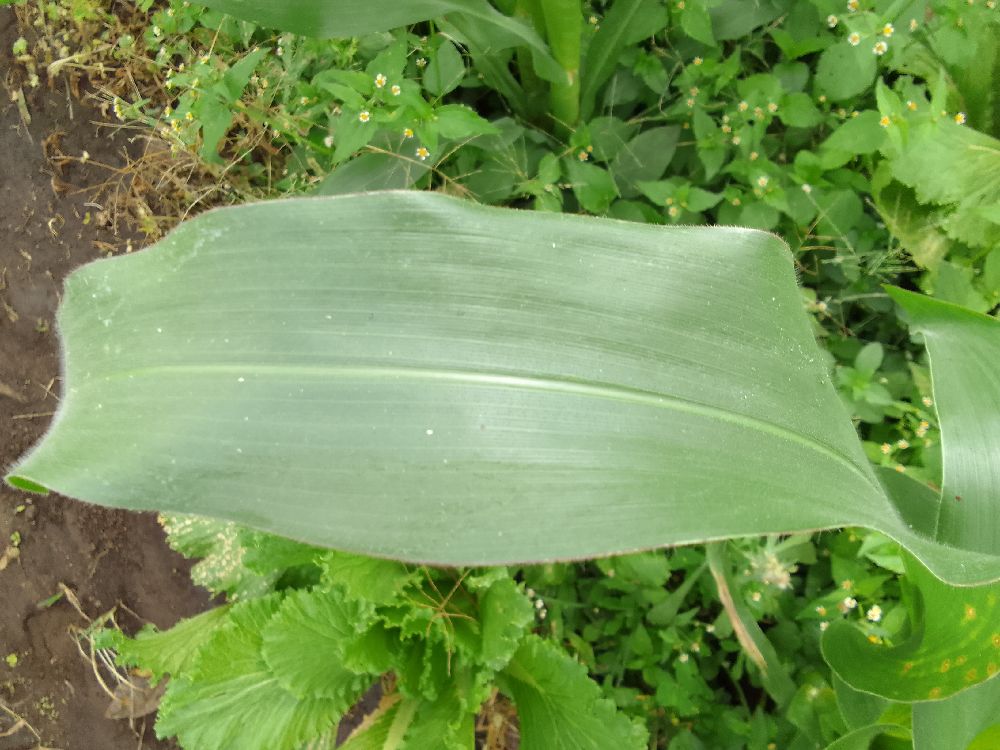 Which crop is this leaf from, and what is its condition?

maize, healthy
